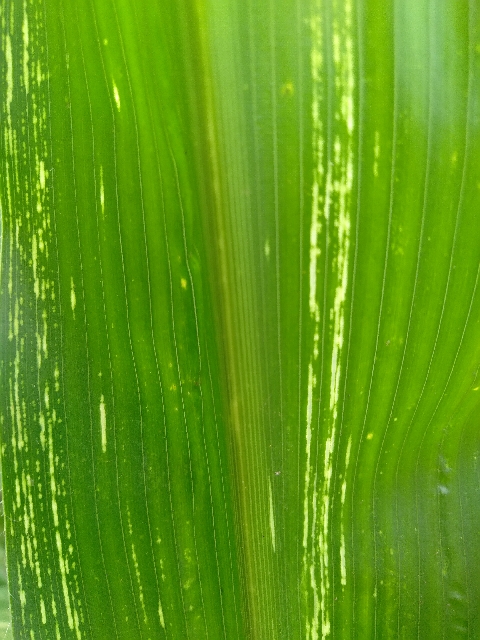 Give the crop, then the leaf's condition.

maize, maize streak virus
